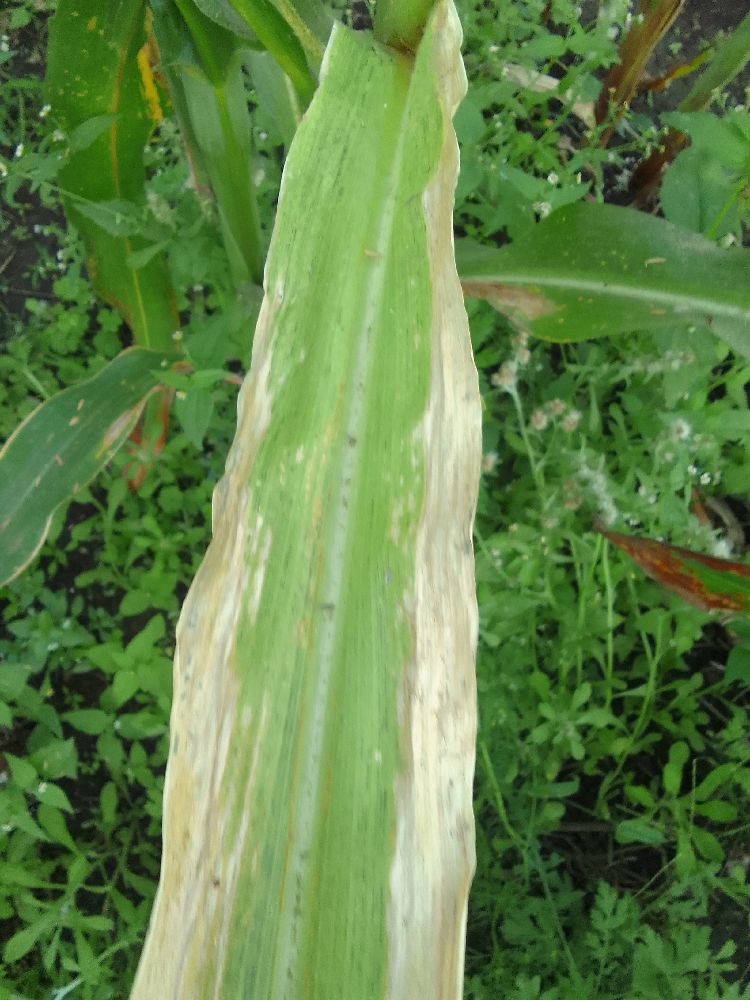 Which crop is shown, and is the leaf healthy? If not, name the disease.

maize, maize lethal necrosis
